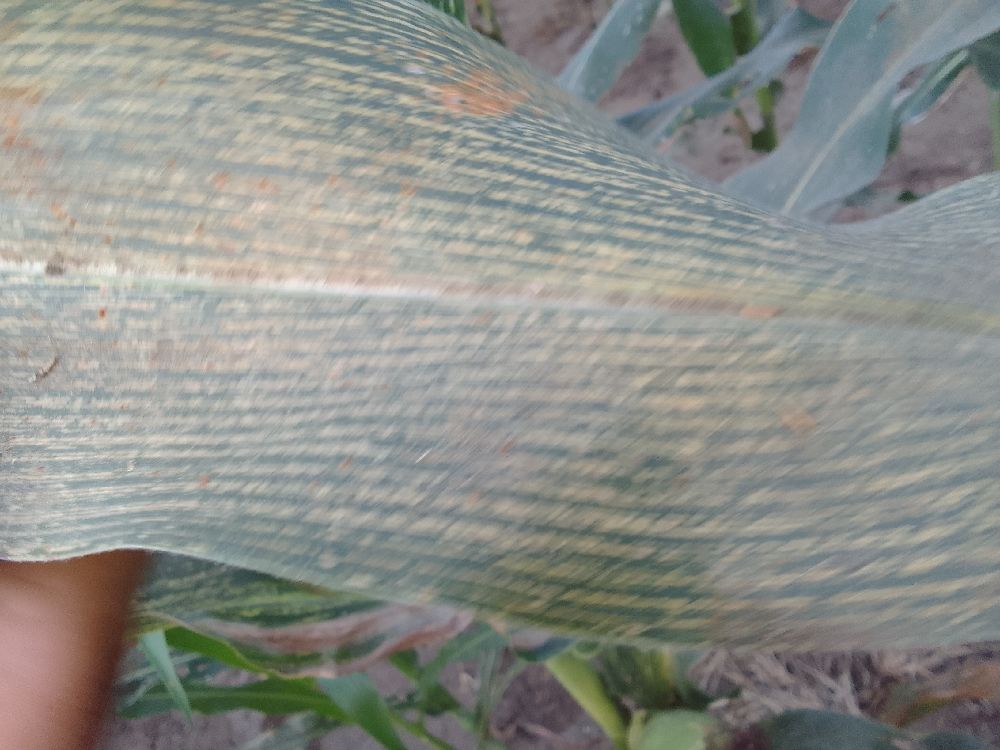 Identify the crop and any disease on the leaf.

maize, maize streak virus
